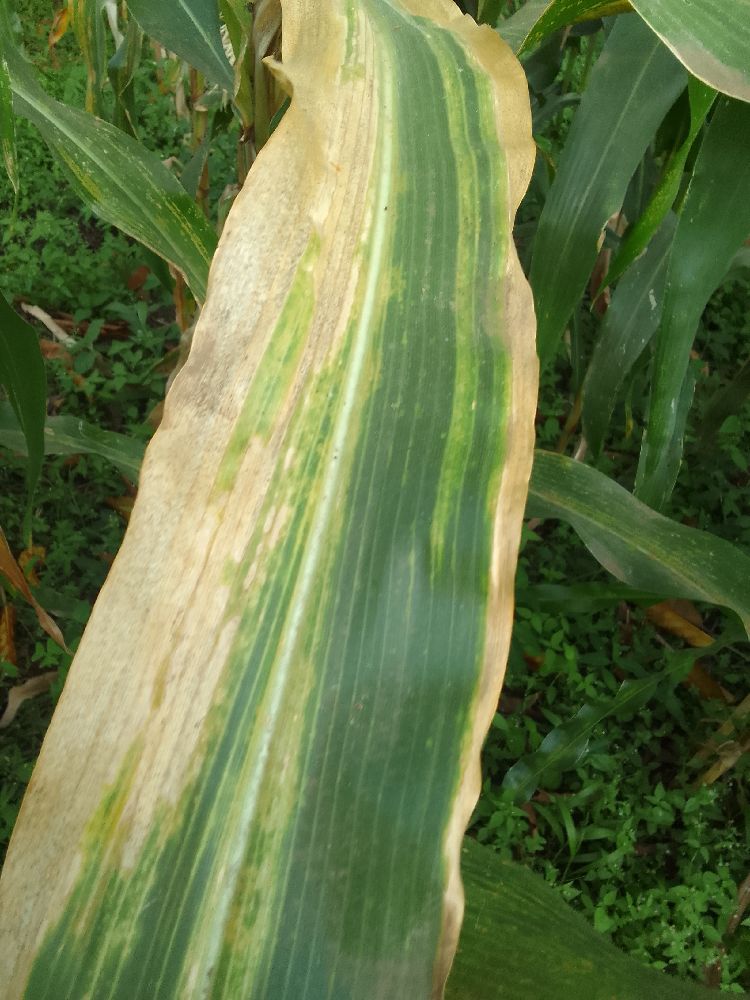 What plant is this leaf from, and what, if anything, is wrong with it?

maize, maize lethal necrosis
